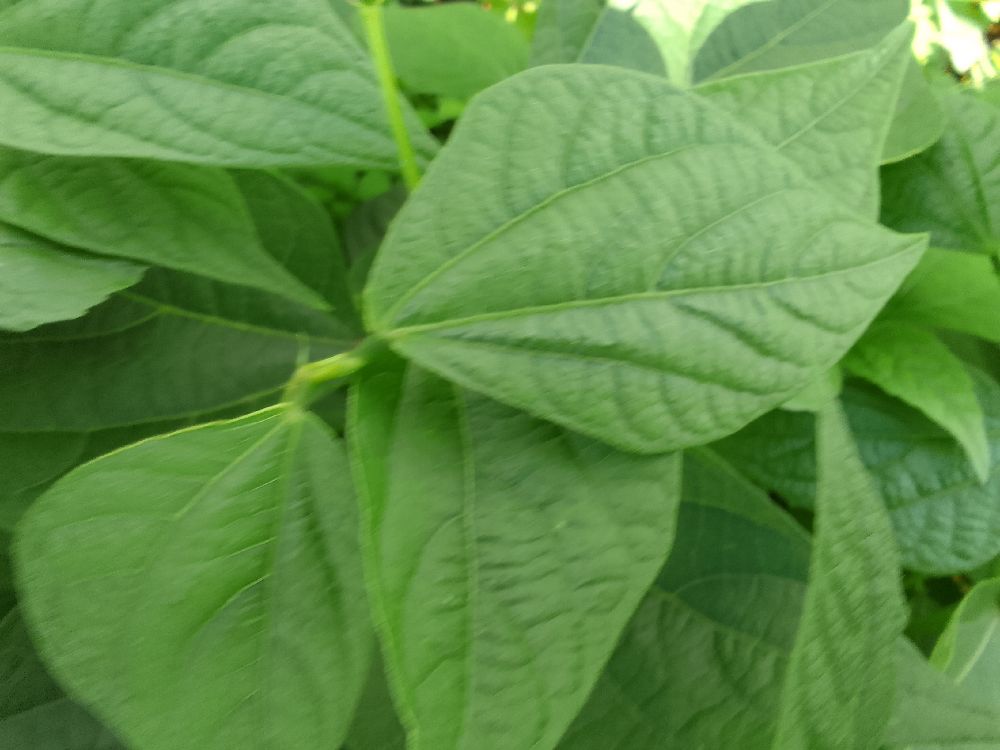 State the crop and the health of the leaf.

common bean, healthy
